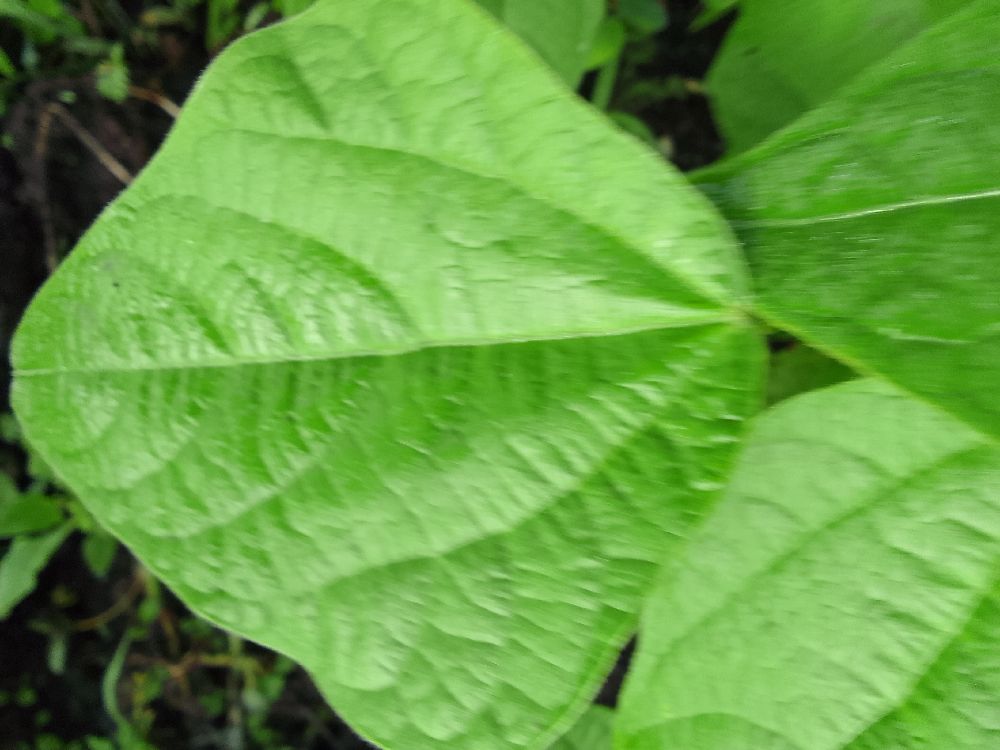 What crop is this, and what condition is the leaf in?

common bean, healthy
